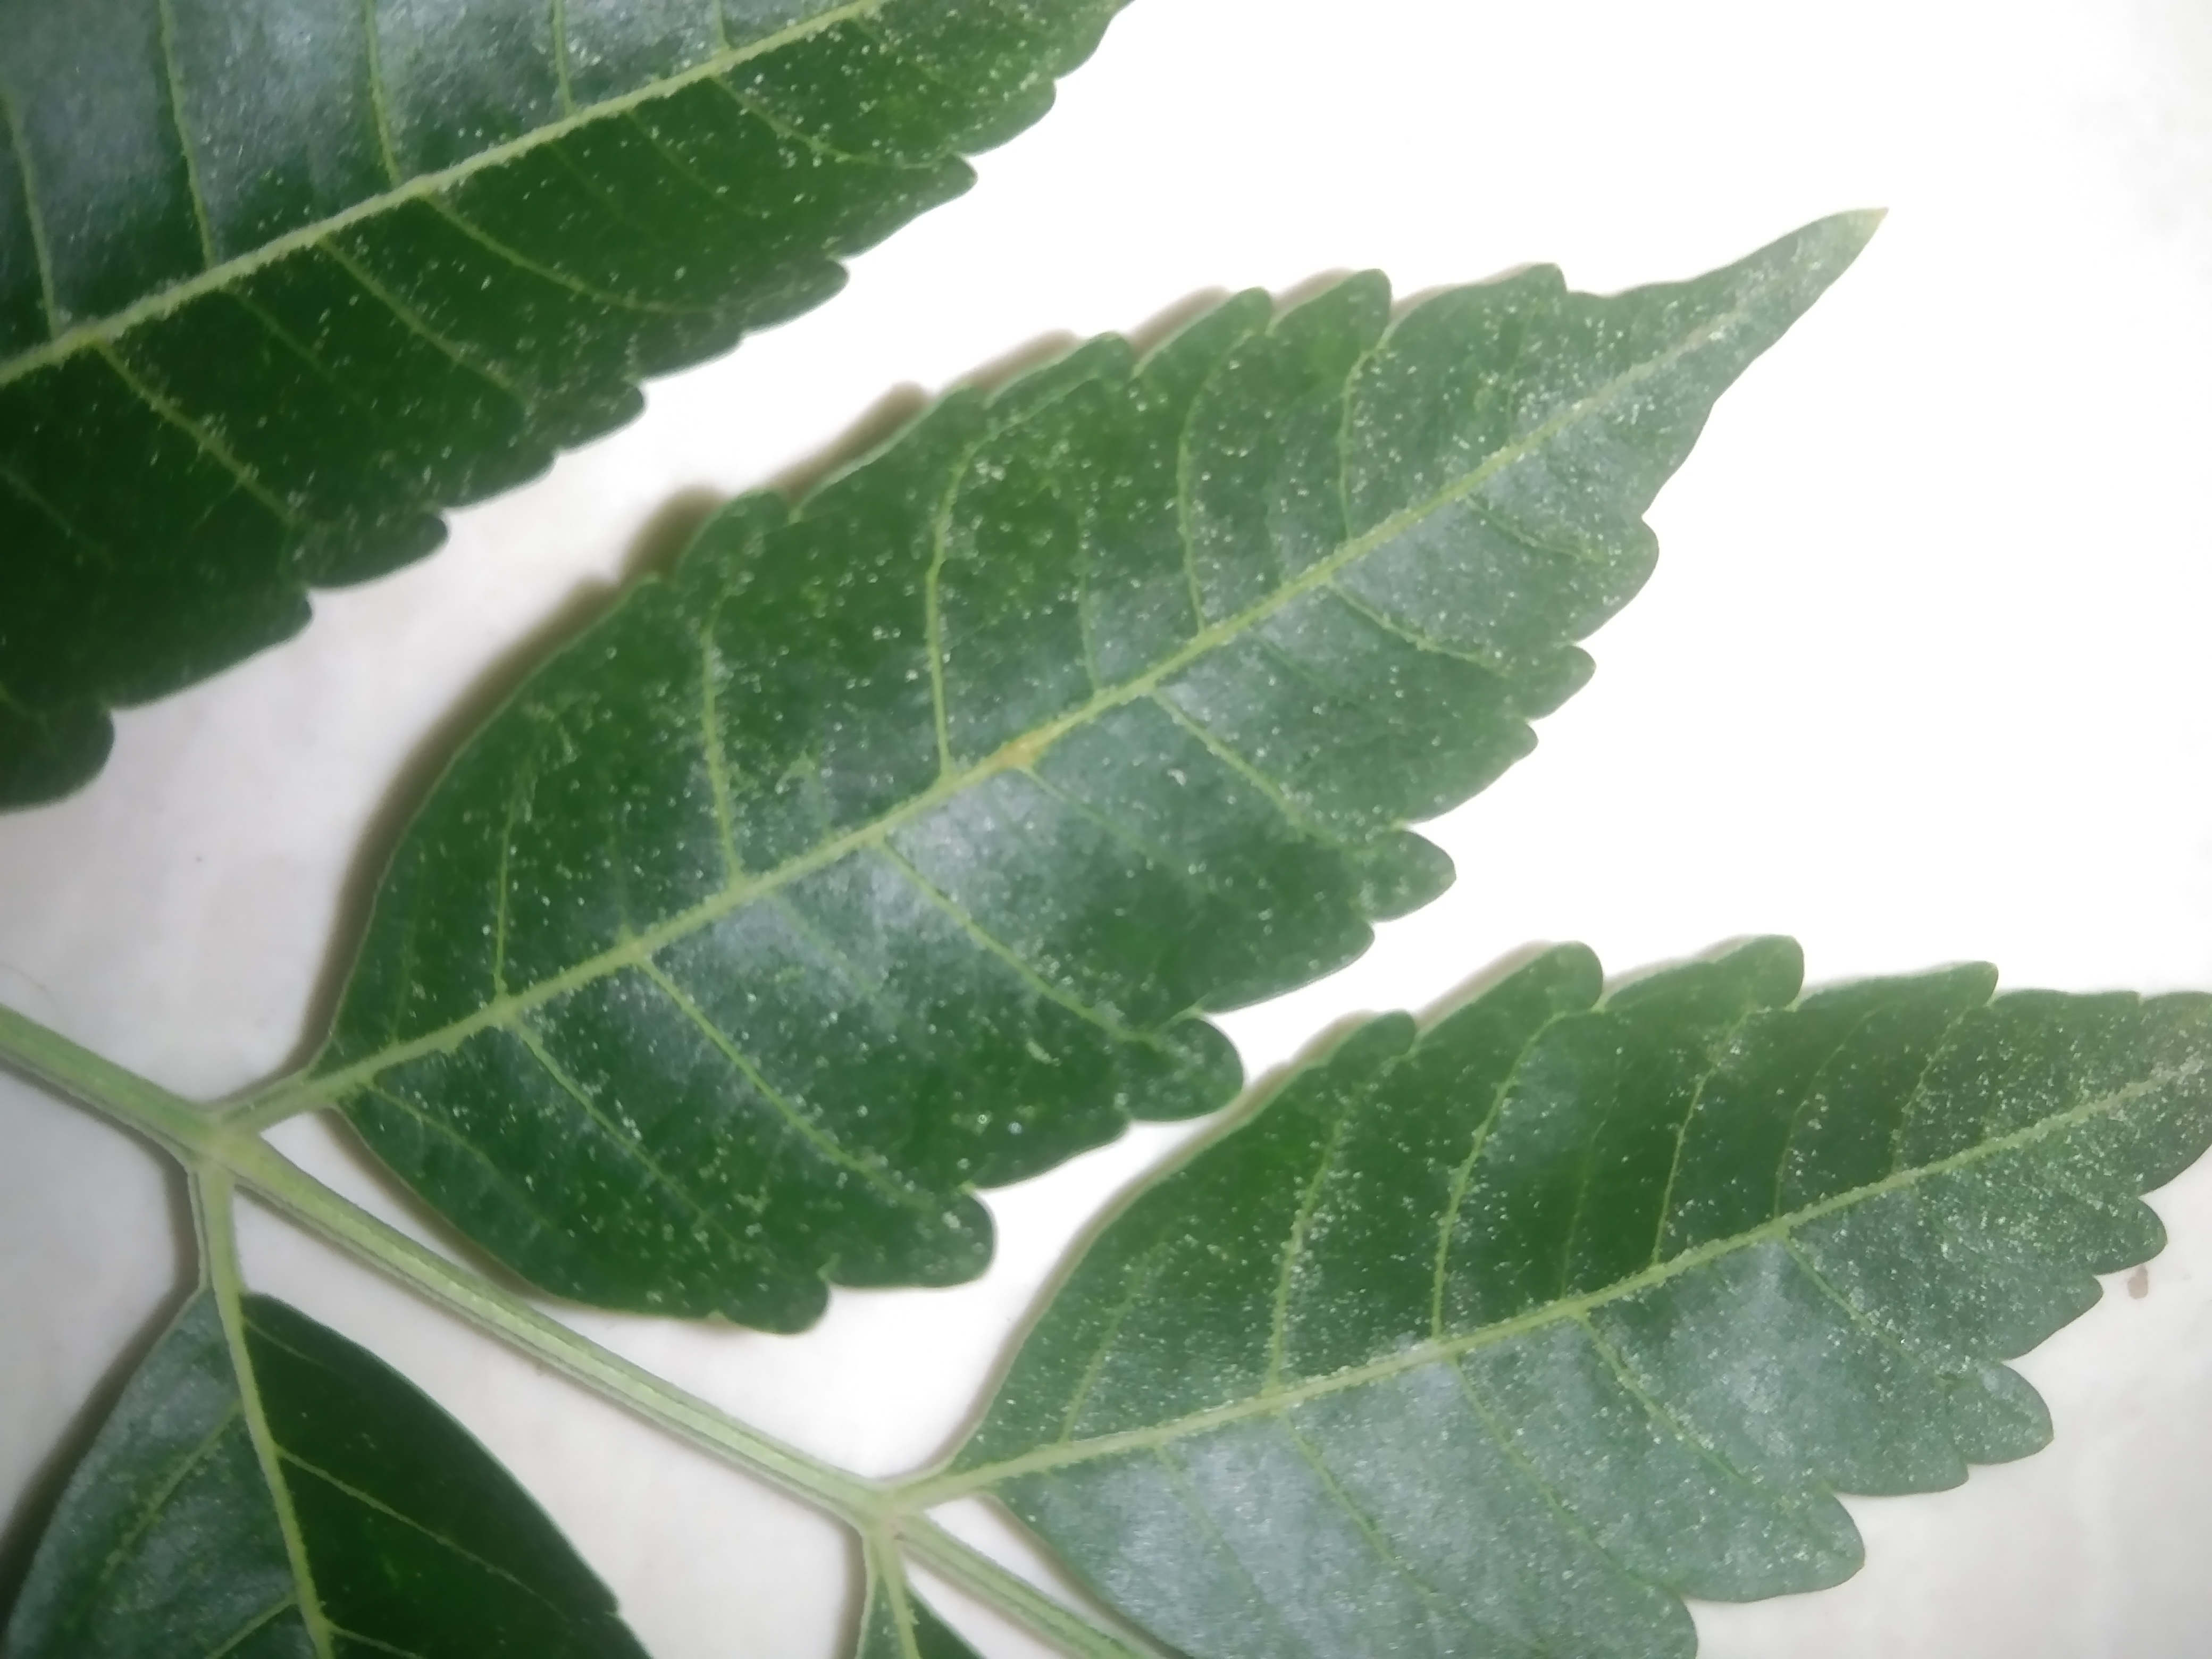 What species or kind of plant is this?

neem
